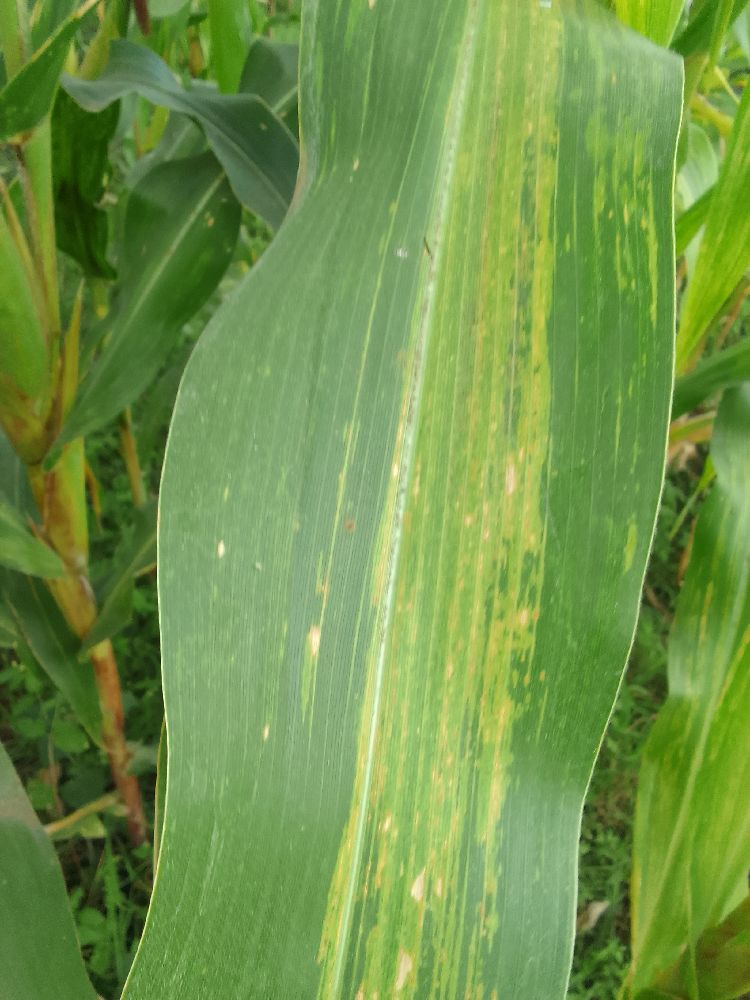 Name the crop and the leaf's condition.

maize, maize lethal necrosis
